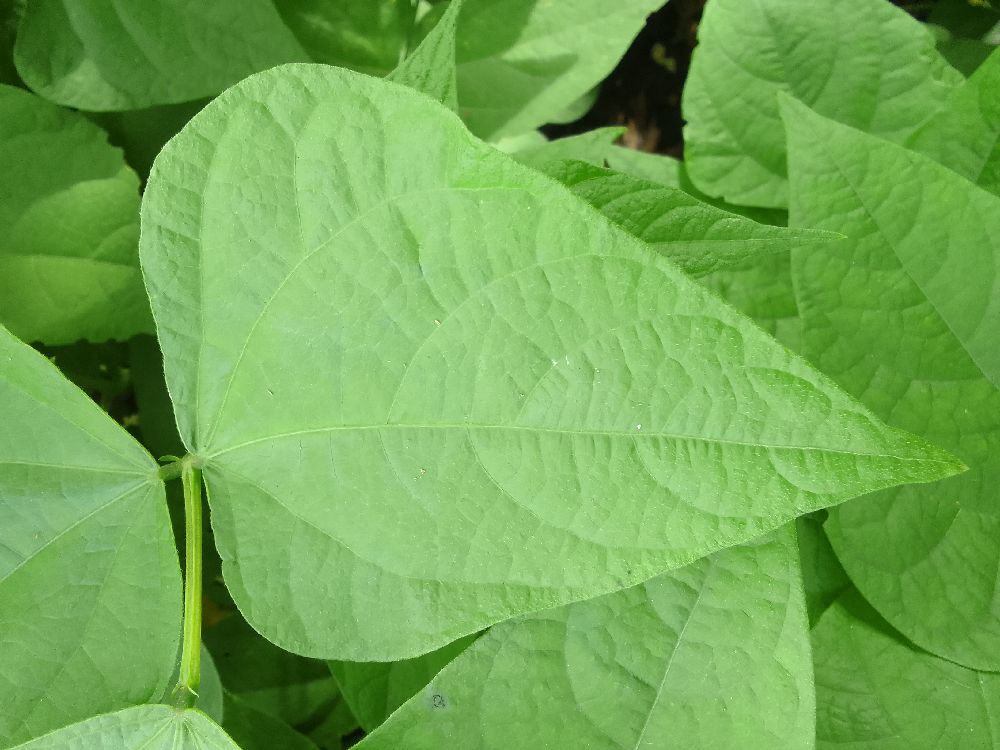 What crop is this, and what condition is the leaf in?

common bean, healthy
